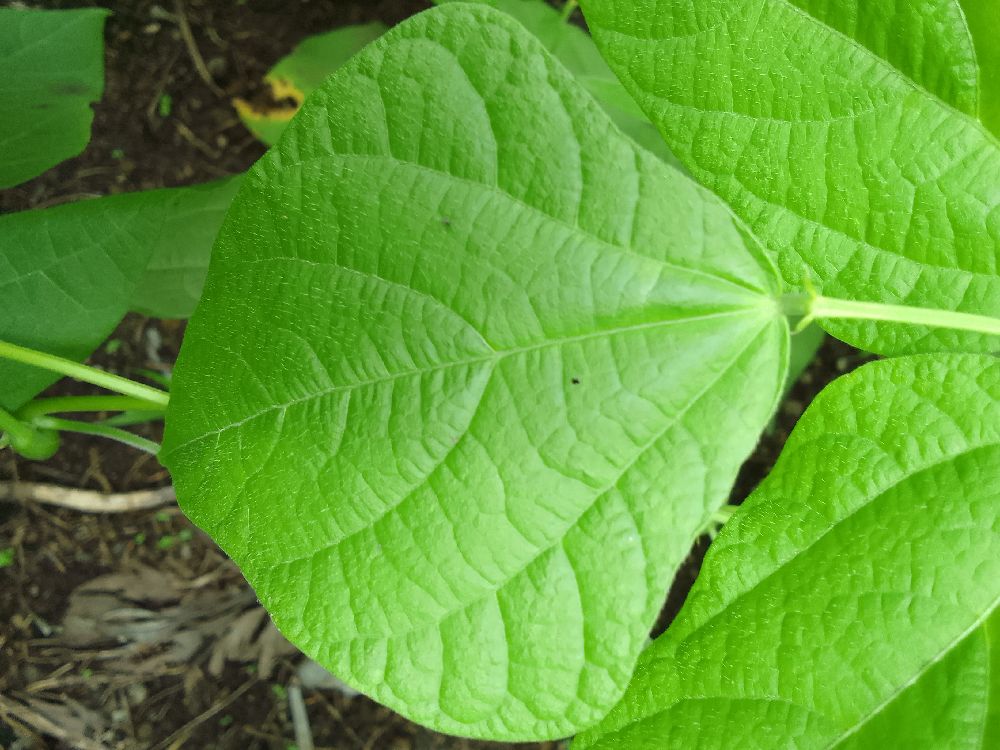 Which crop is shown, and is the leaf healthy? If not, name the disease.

common bean, healthy
